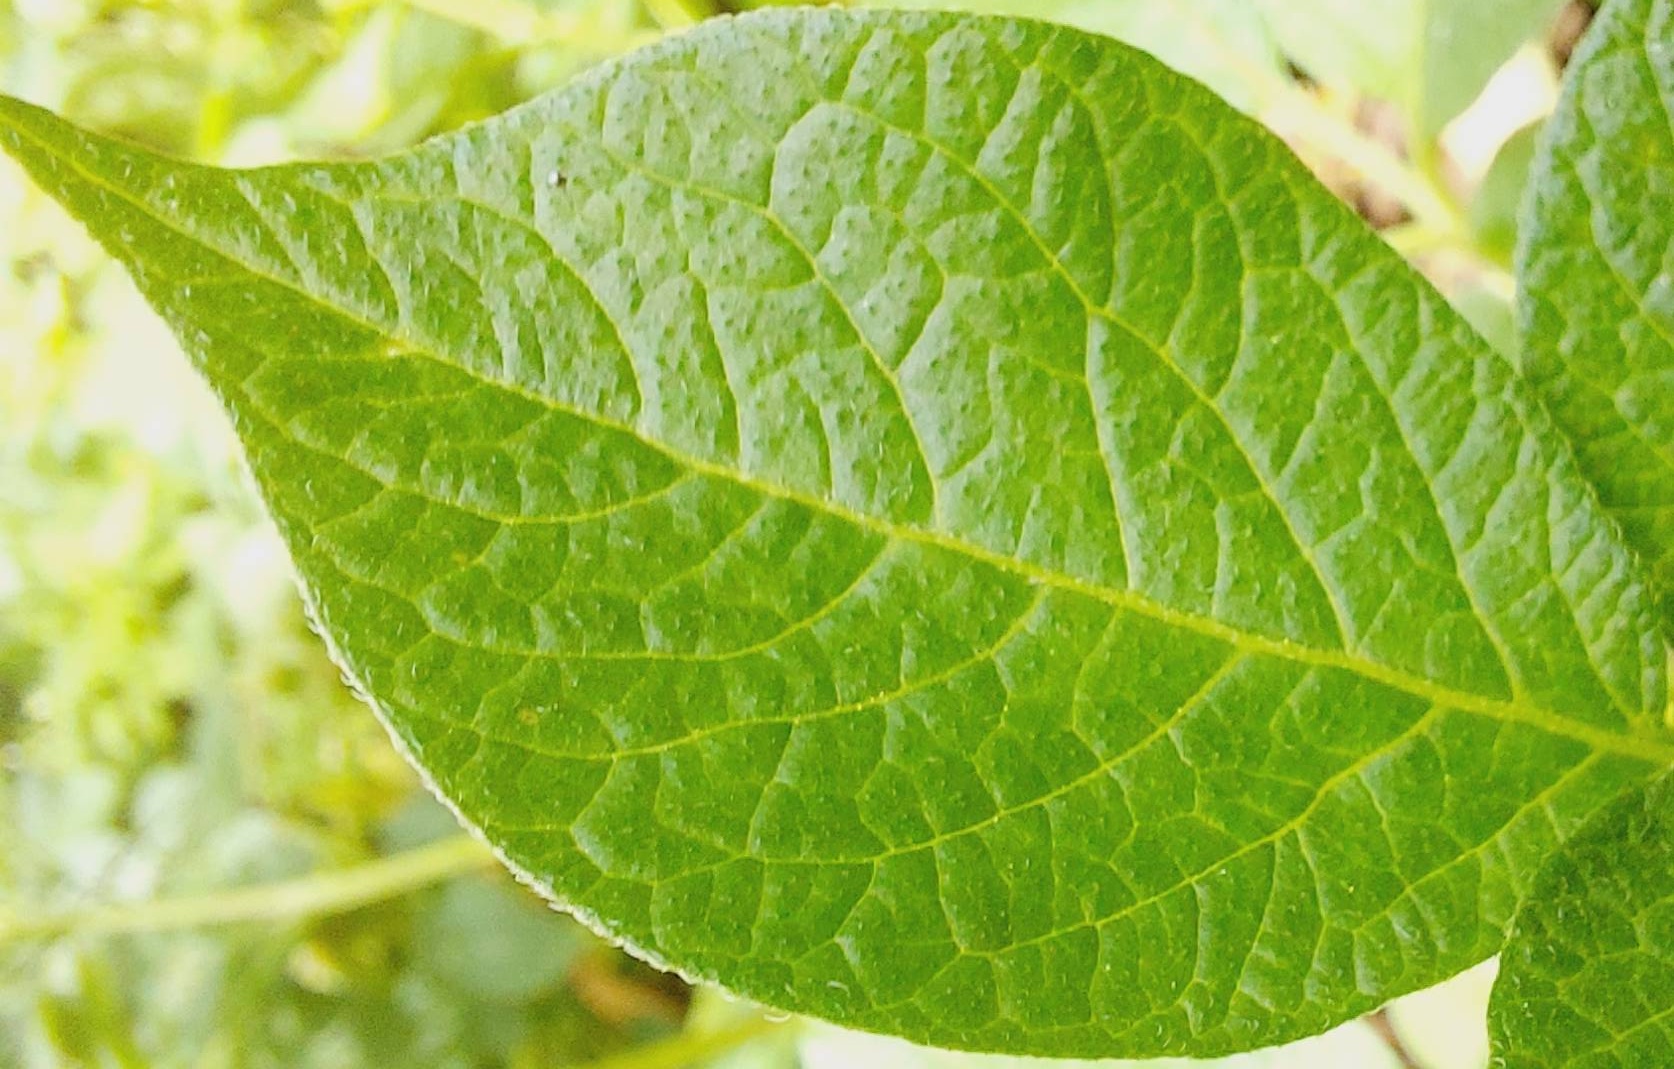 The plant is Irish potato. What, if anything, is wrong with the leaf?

healthy
